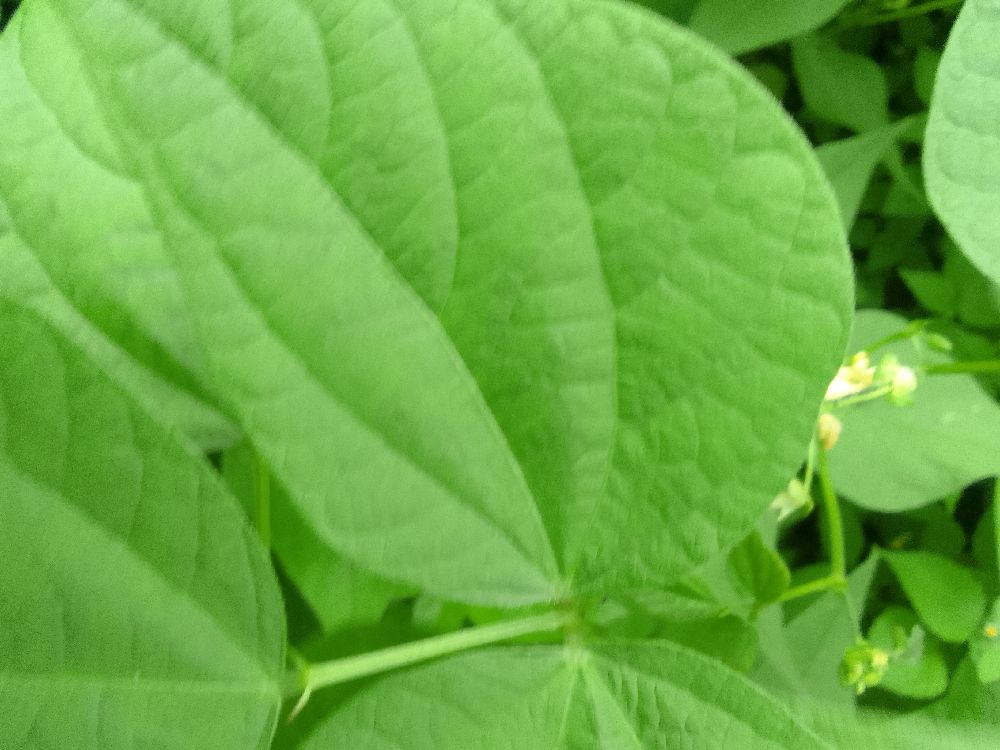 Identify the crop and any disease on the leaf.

common bean, healthy
